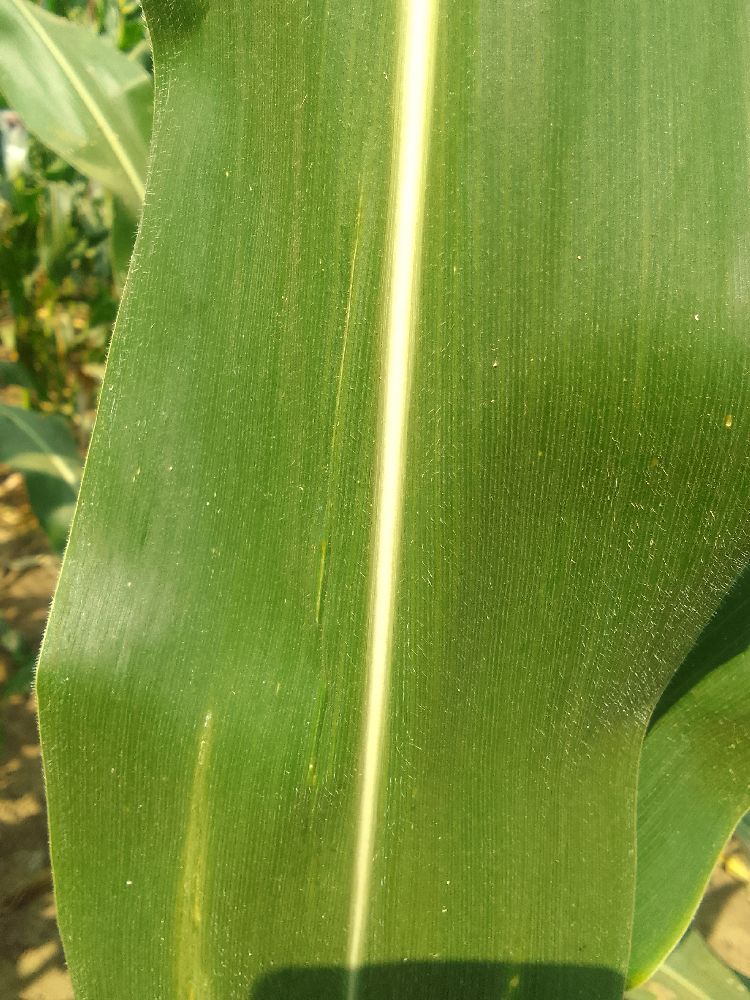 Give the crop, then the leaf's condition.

maize, healthy
